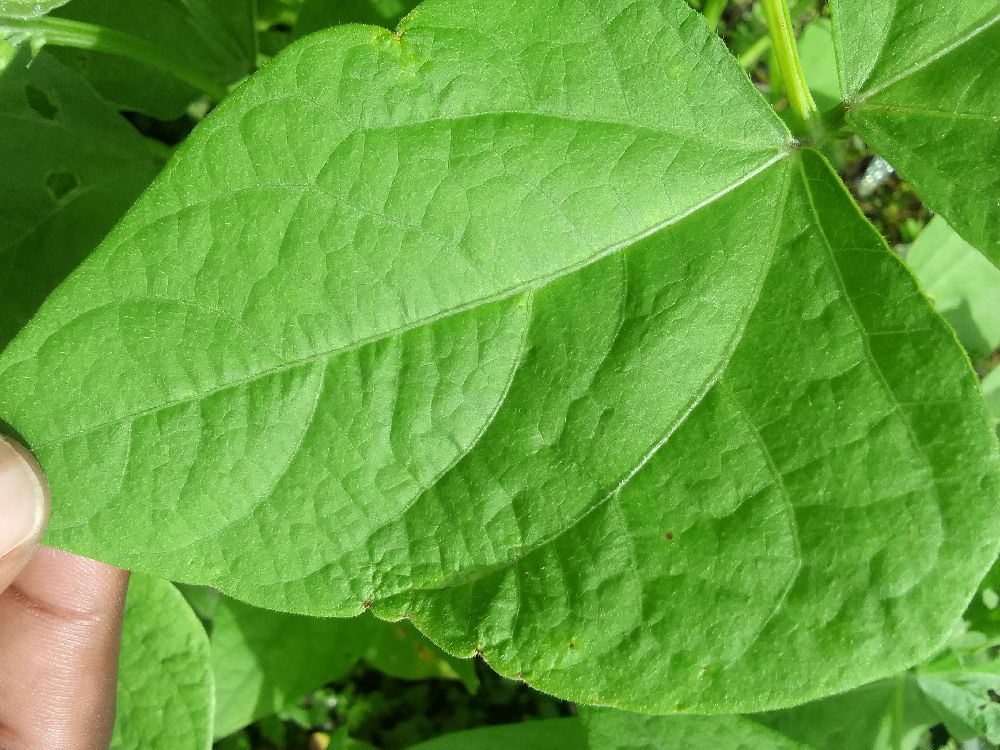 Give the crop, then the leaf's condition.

common bean, healthy
